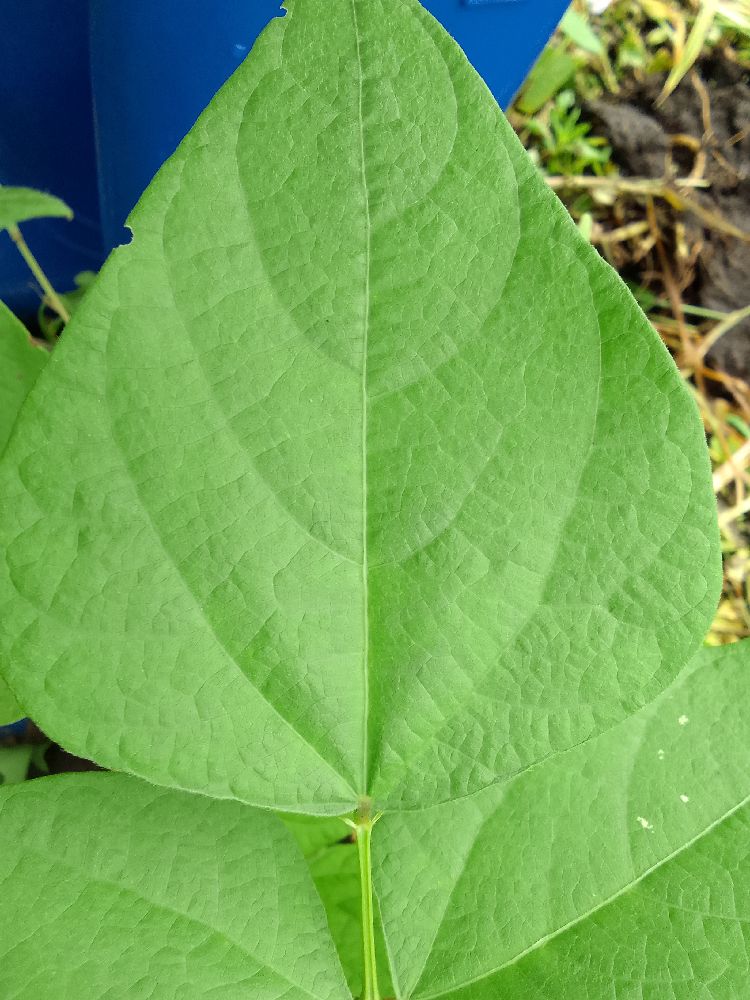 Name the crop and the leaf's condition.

common bean, healthy
